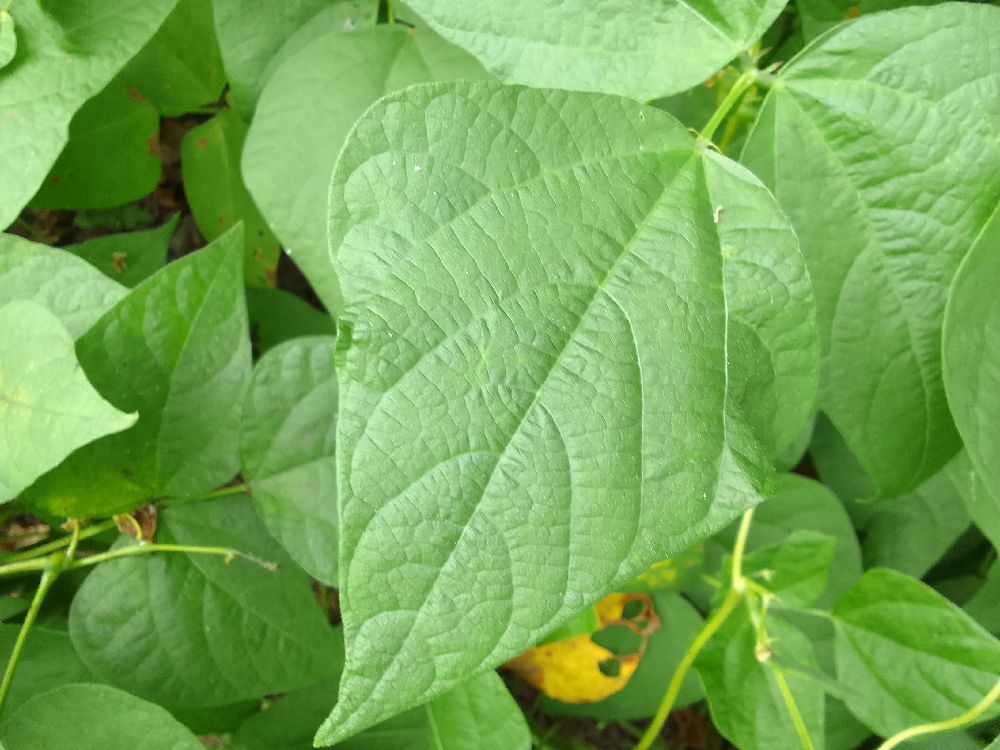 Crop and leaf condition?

common bean, healthy
